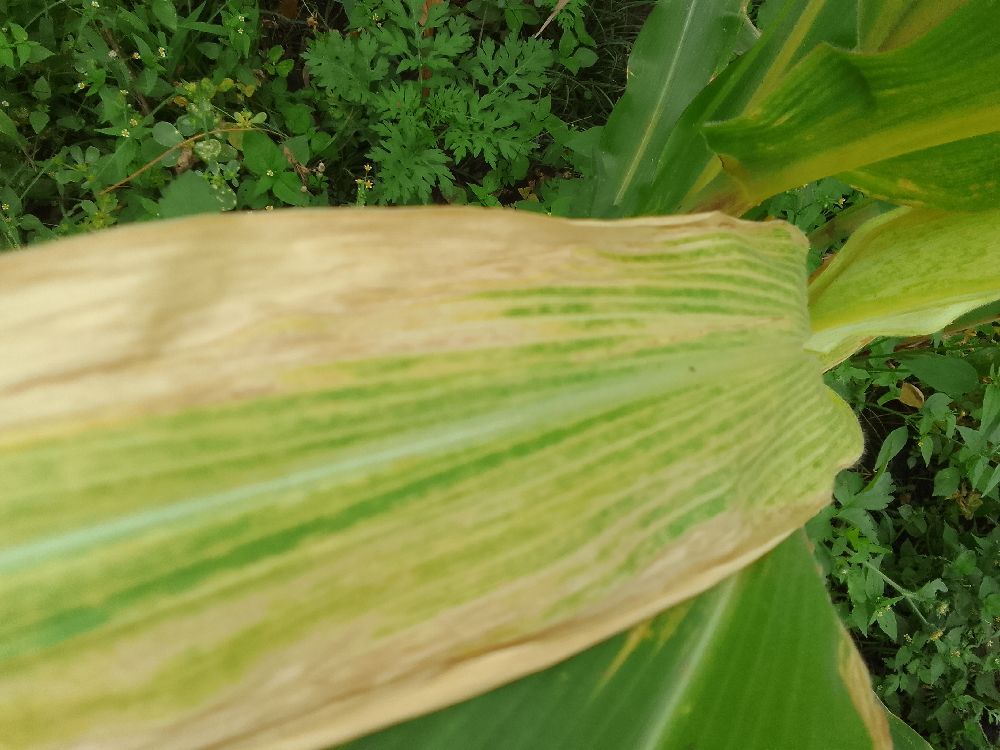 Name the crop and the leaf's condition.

maize, maize lethal necrosis
